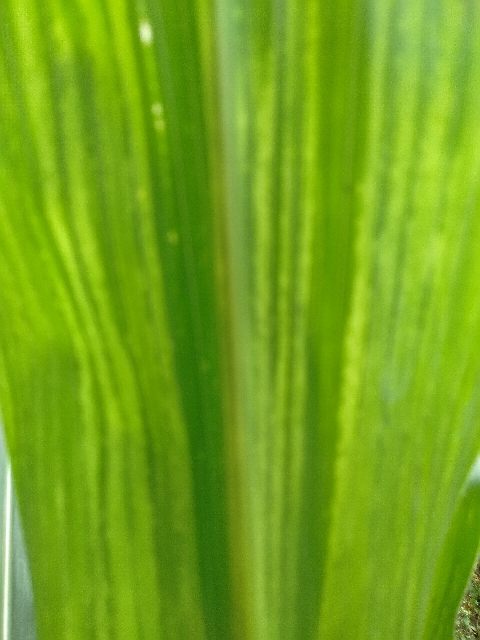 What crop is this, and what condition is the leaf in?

maize, maize lethal necrosis
